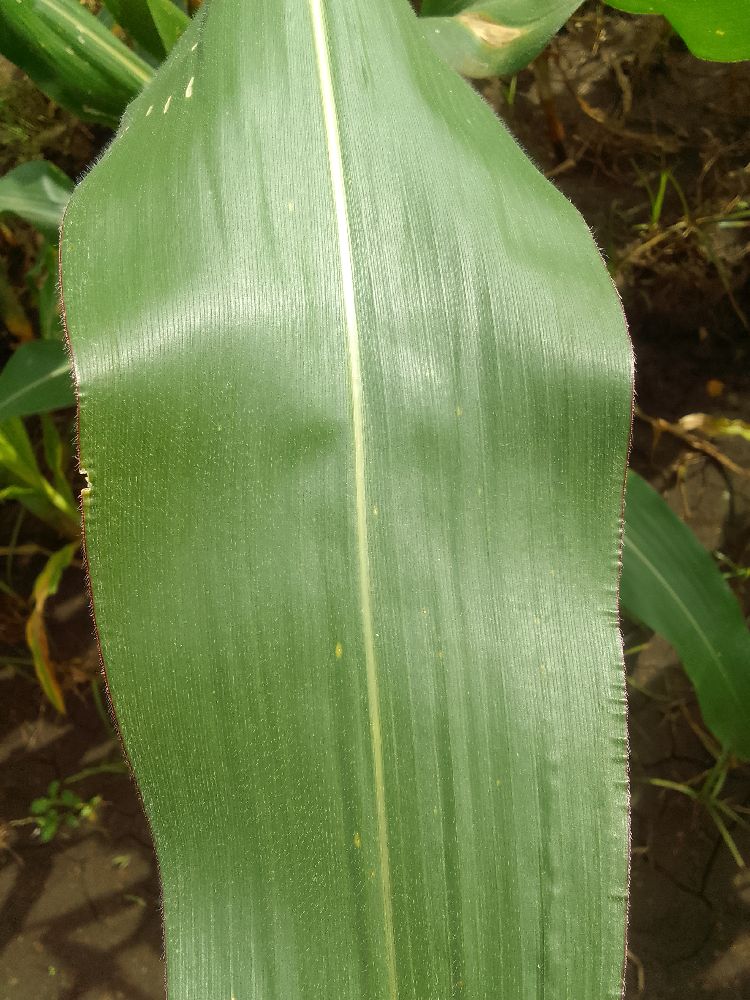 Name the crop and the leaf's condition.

maize, healthy
